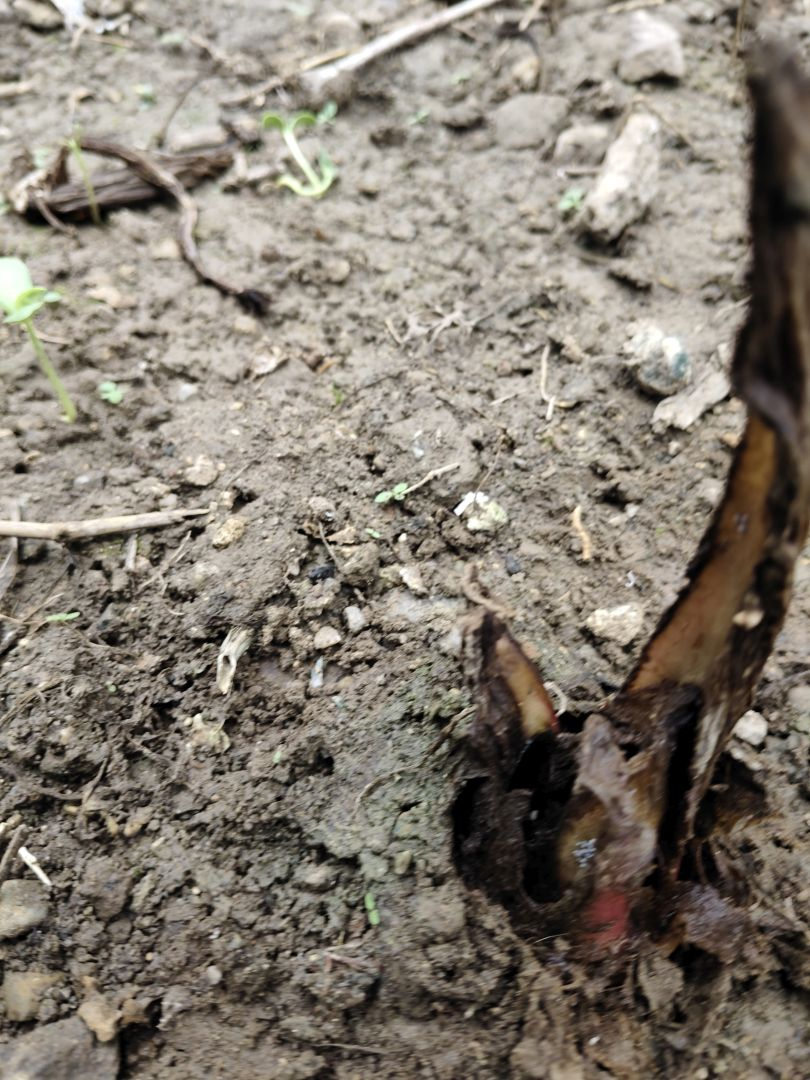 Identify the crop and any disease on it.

taro, root rot
